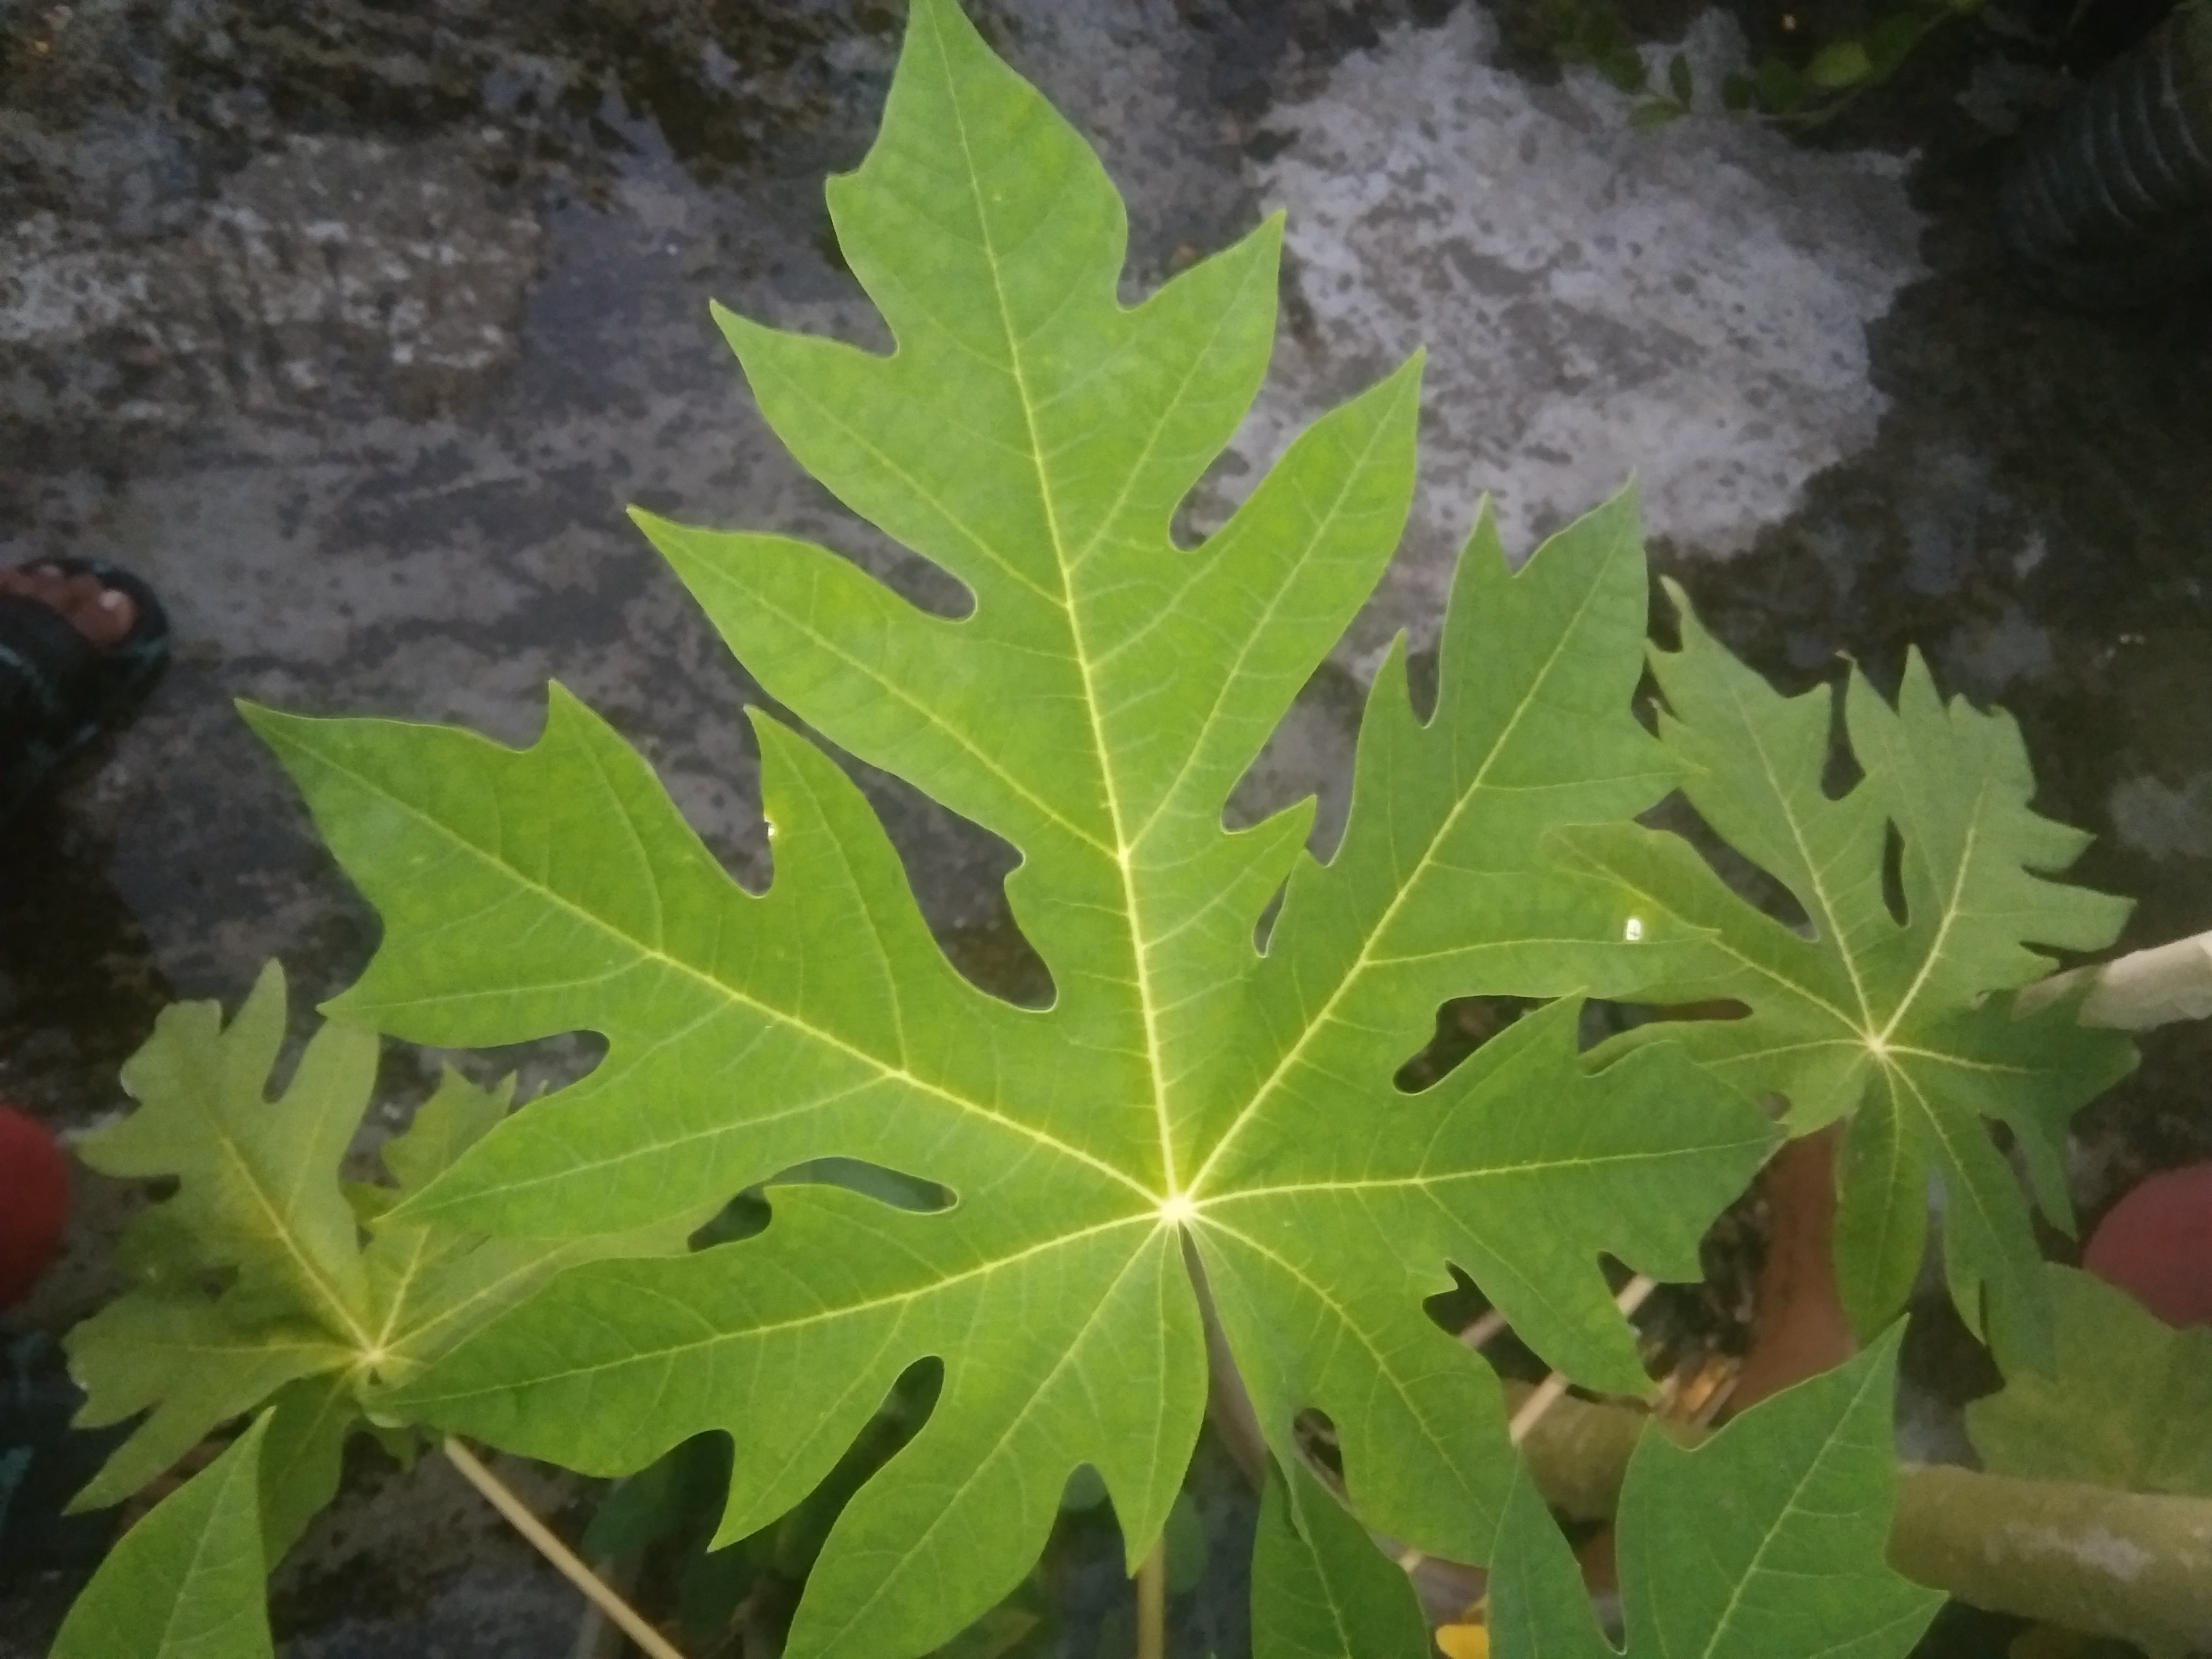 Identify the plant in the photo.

papaya
